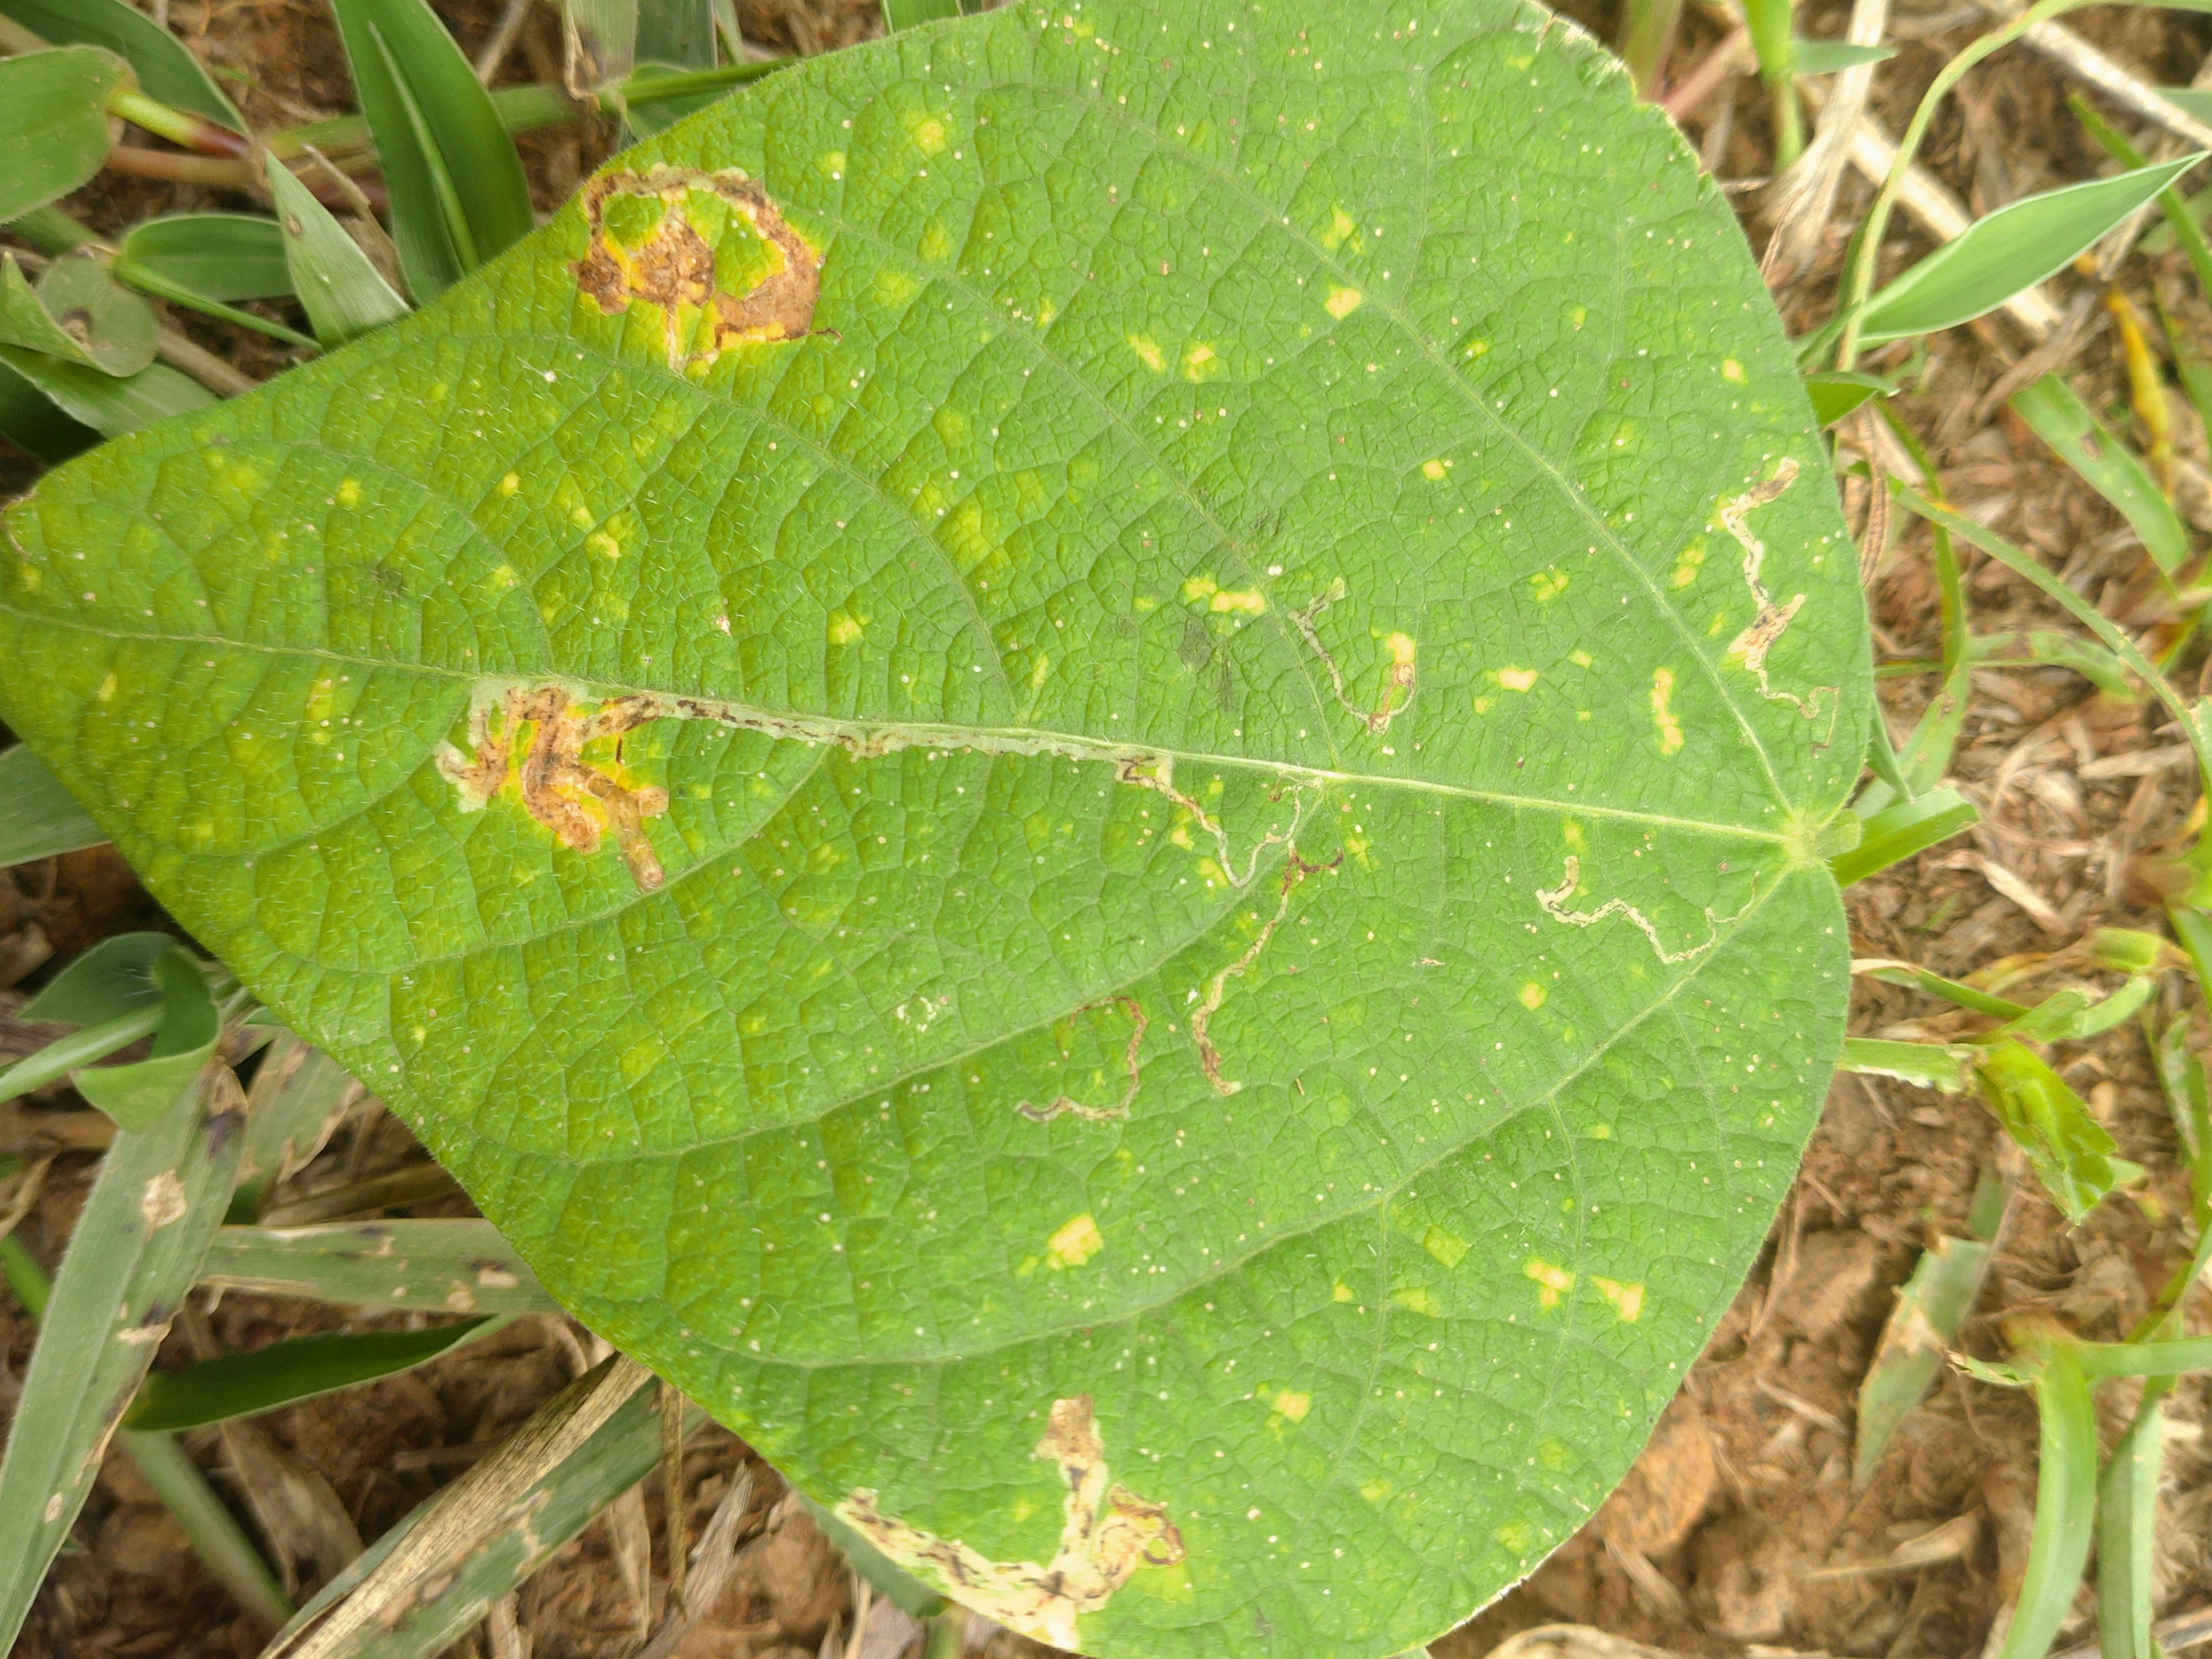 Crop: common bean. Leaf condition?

rust
